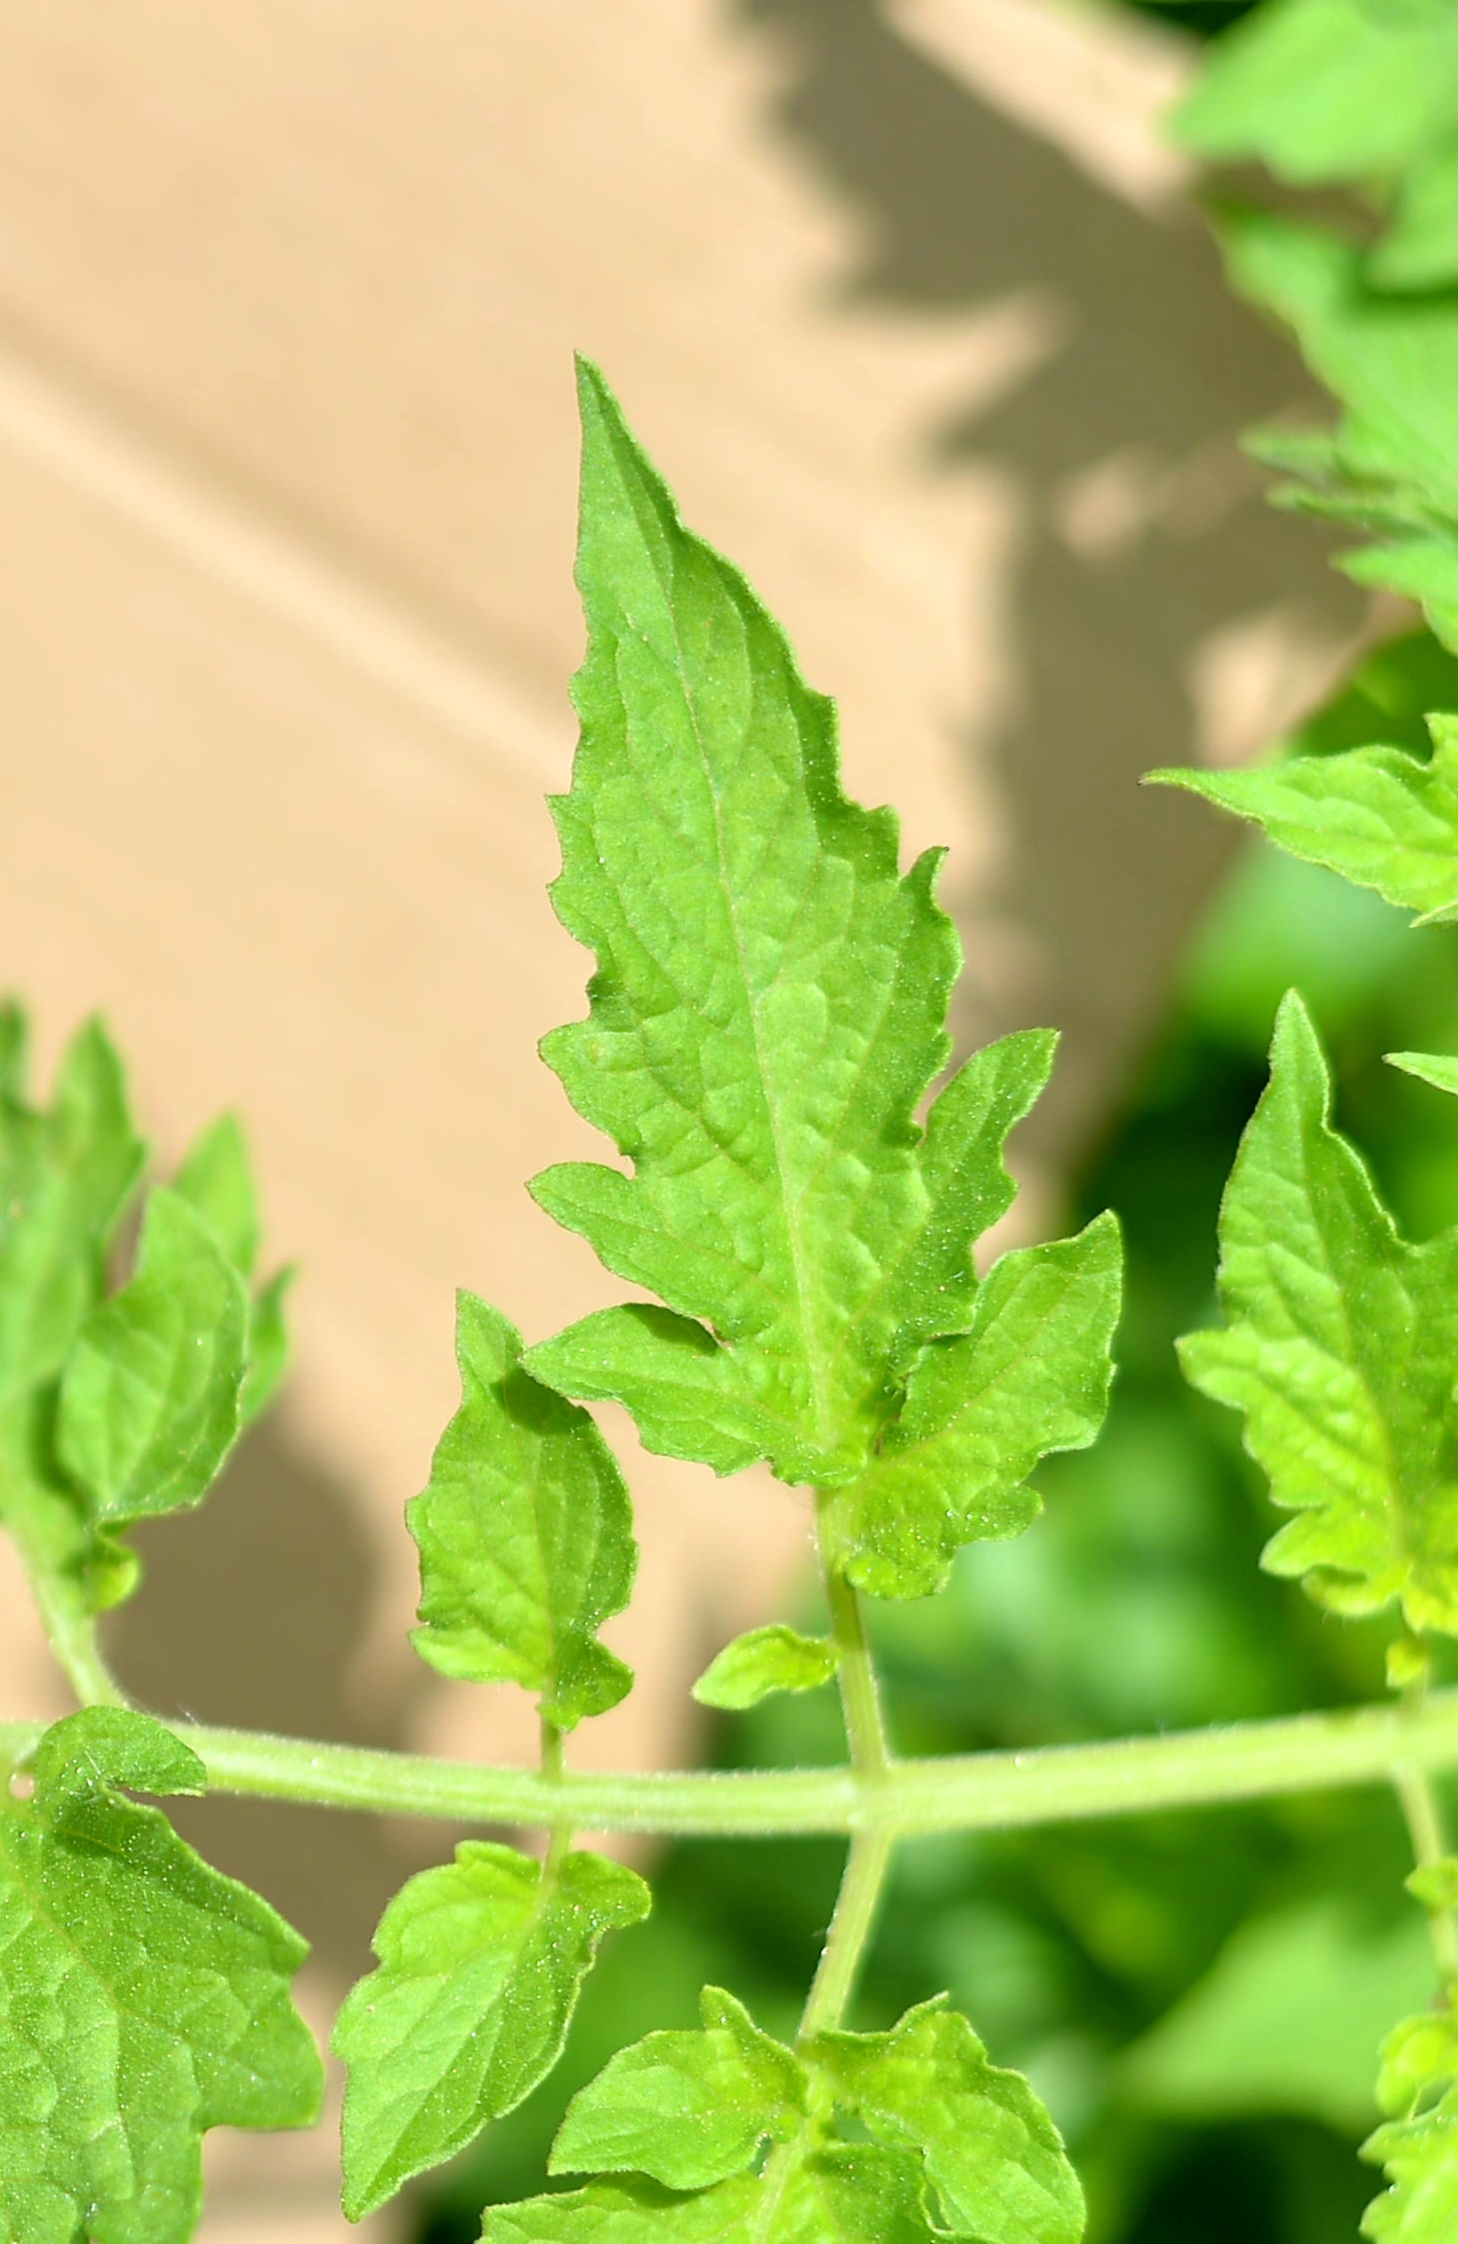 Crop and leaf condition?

tomato, healthy
